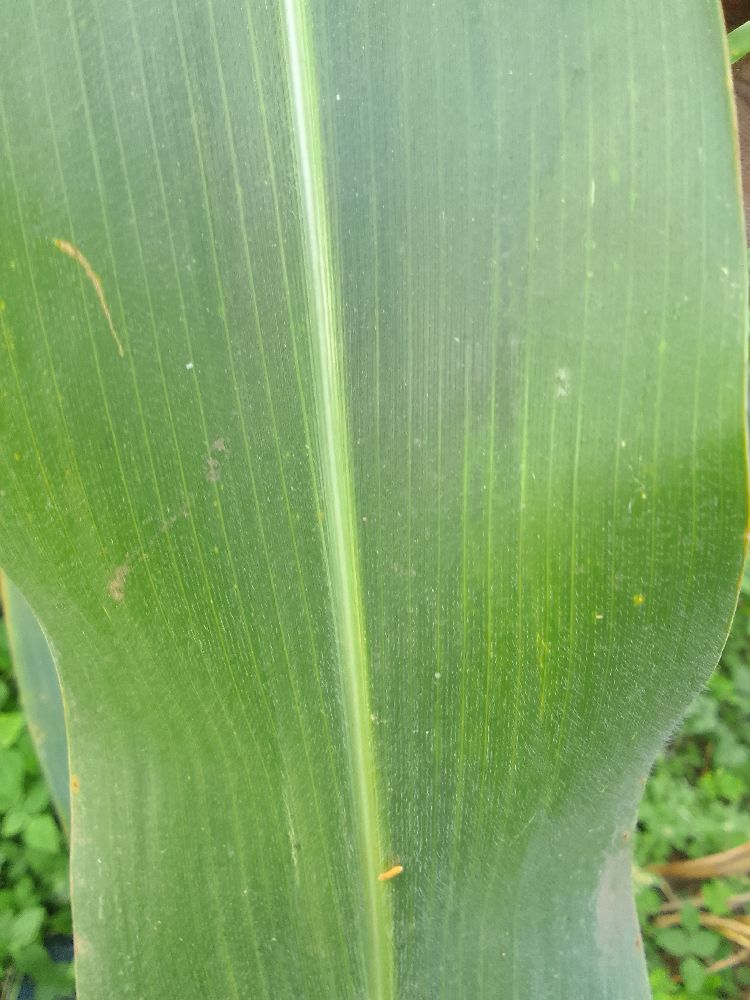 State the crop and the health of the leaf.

maize, healthy
